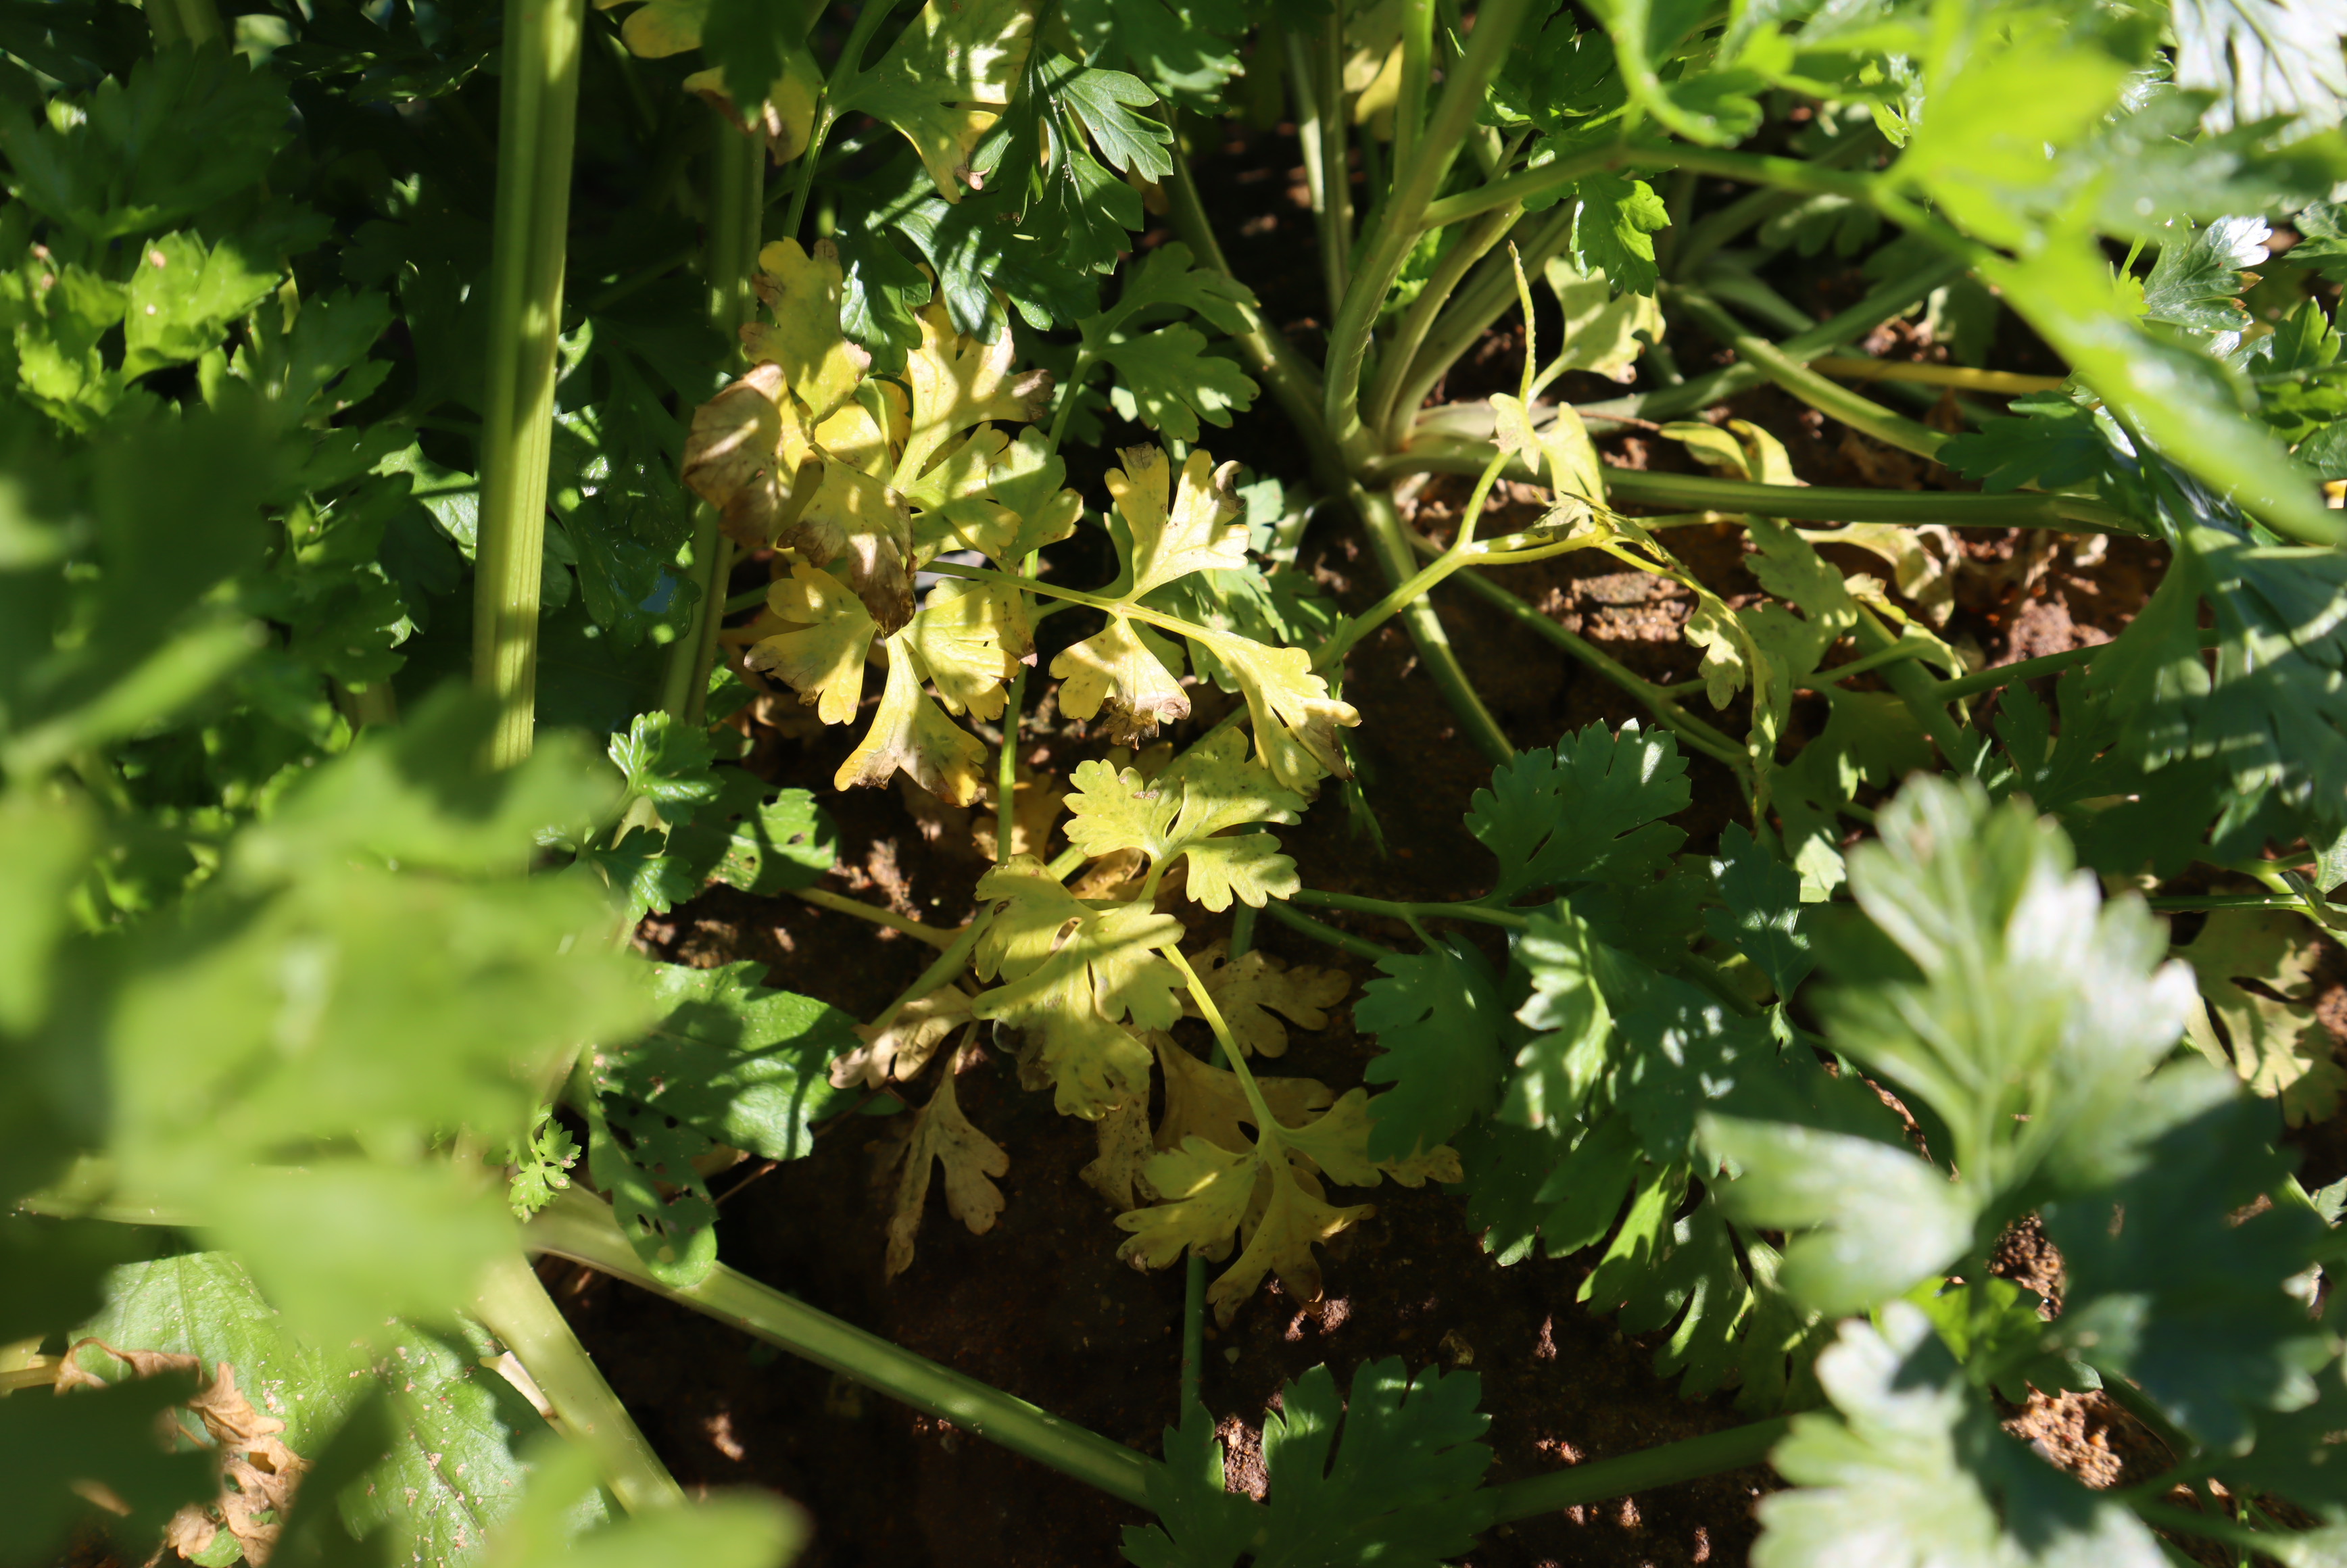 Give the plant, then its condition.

parsley, chlorosis
